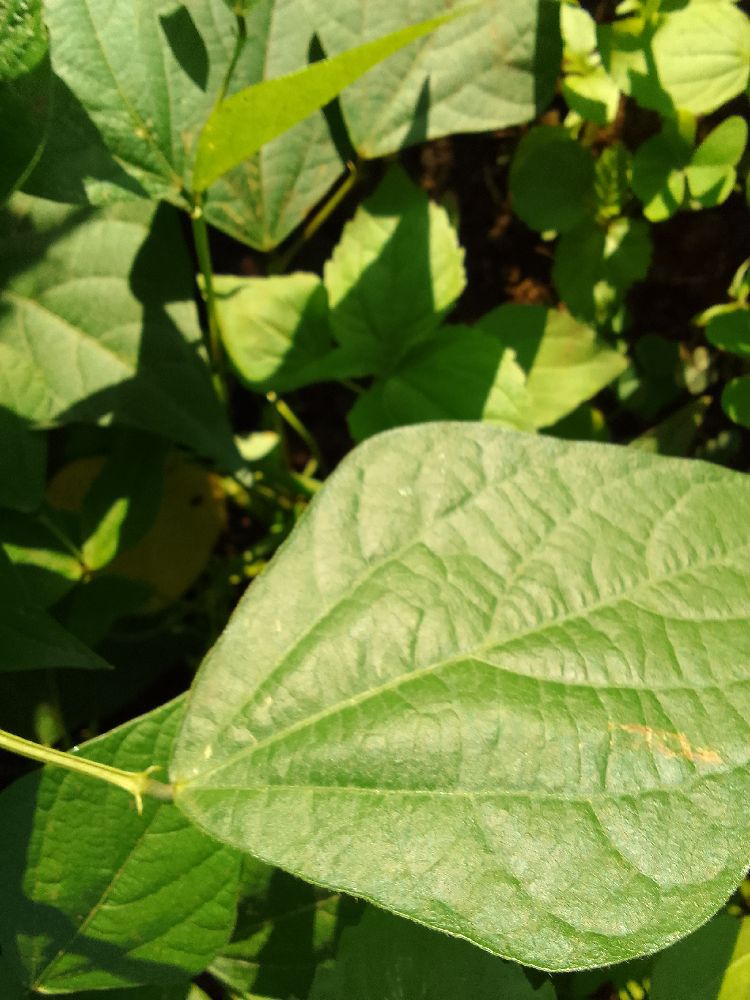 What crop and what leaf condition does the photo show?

common bean, healthy
